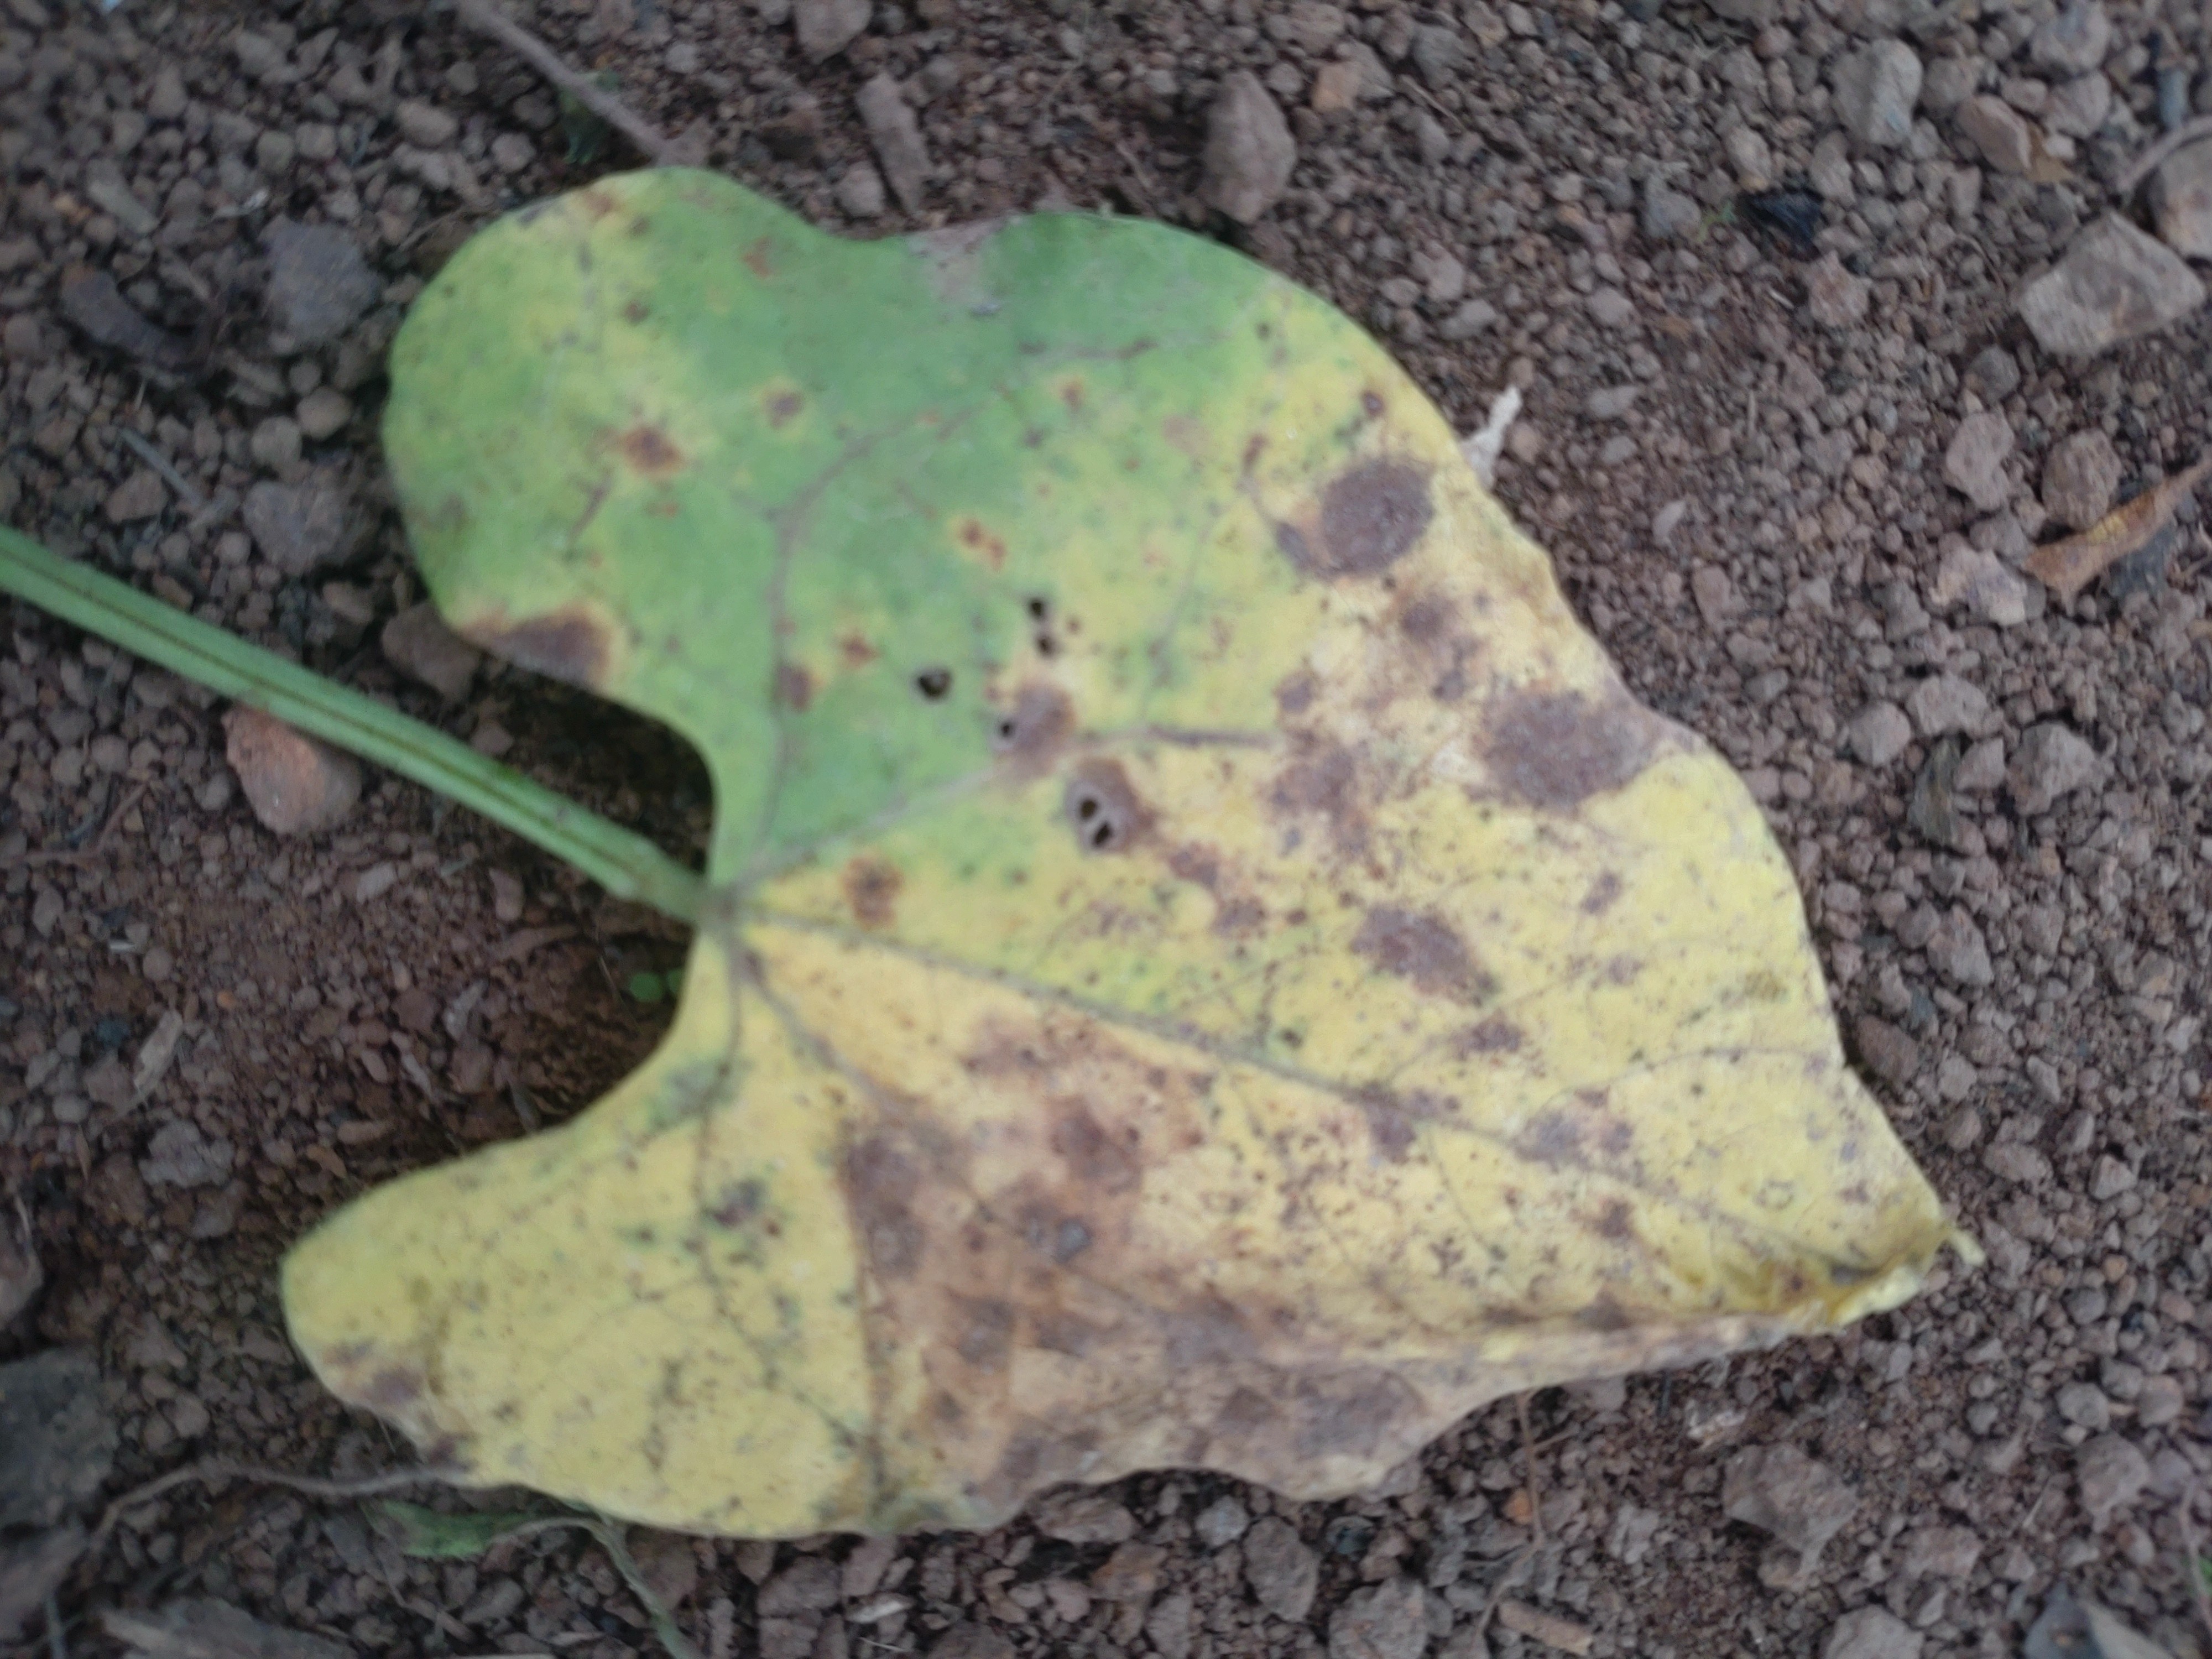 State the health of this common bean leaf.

anthracnose
